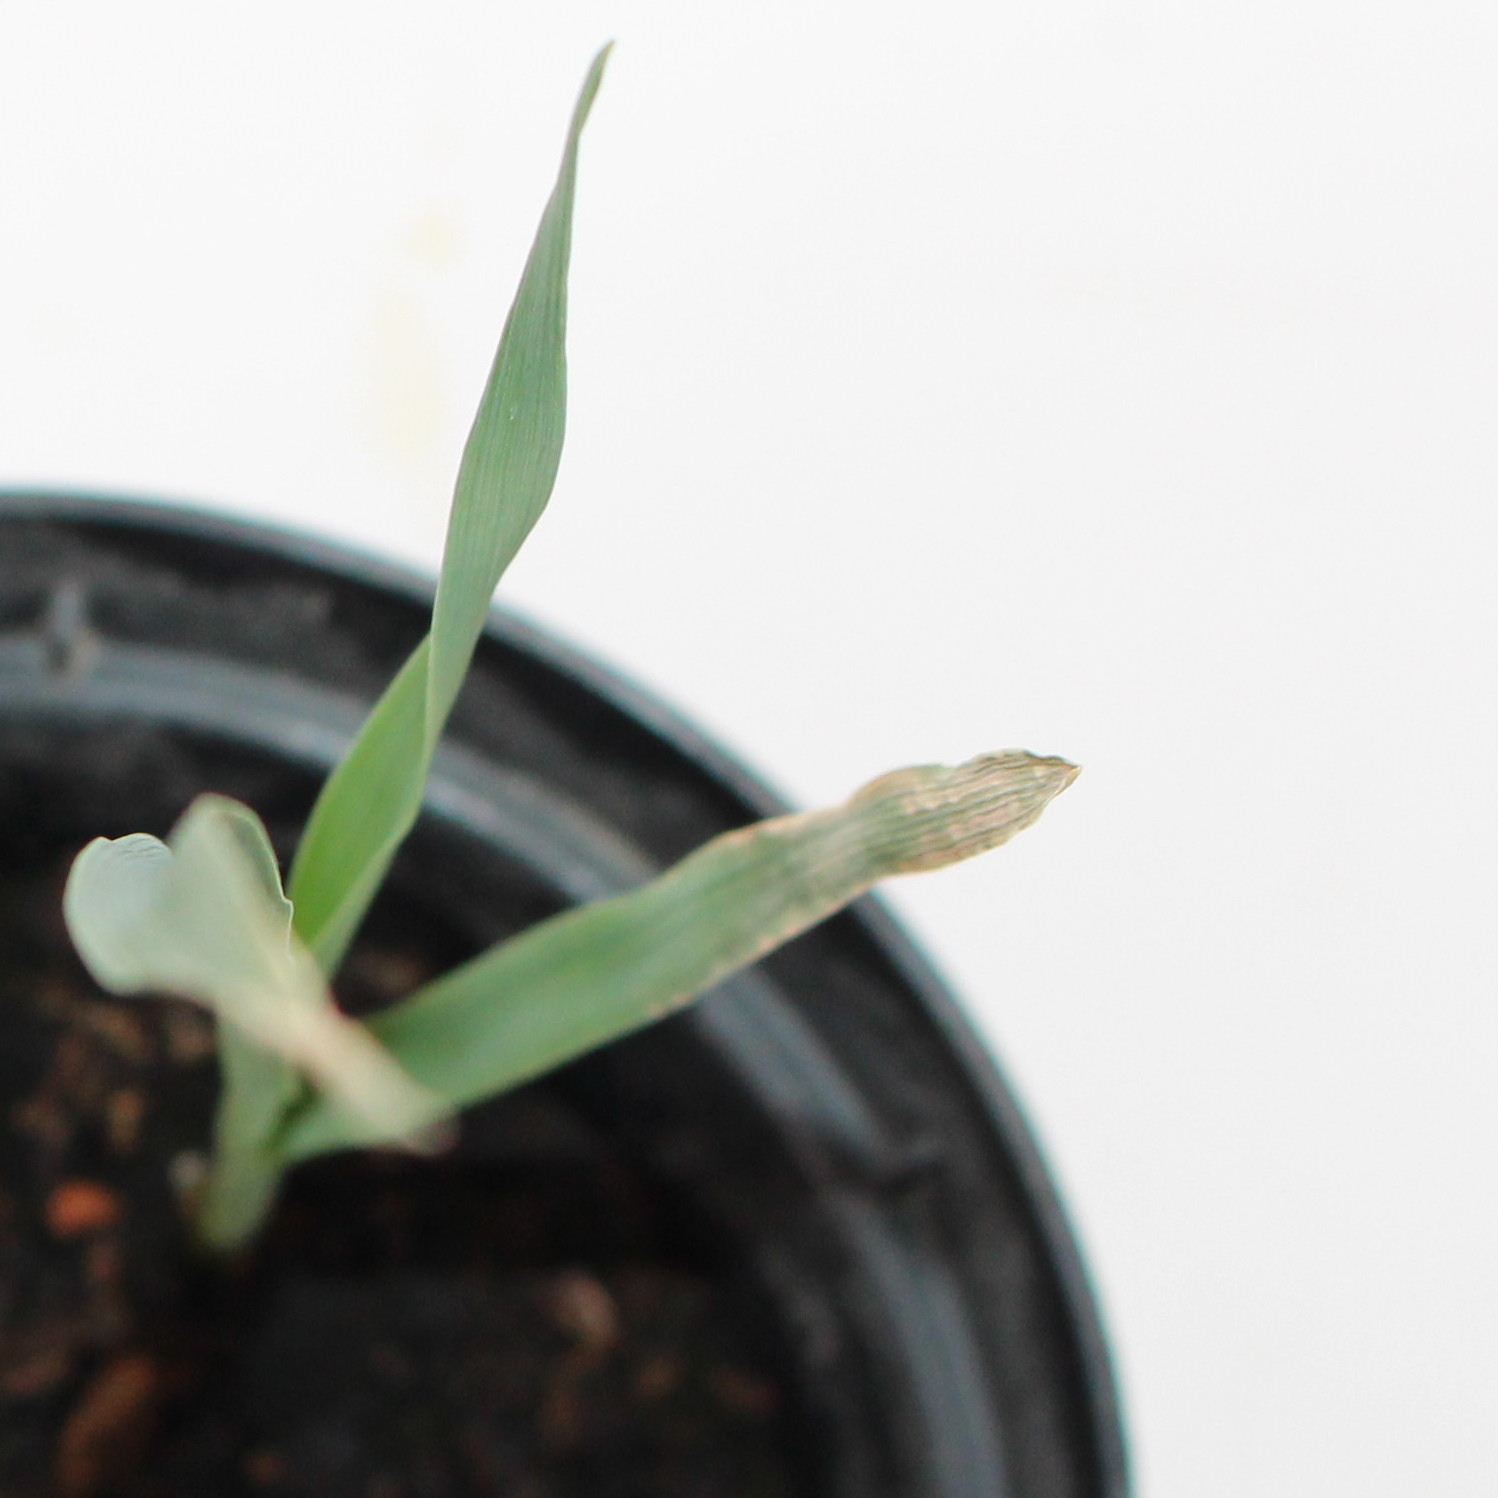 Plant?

Avena sterilis
